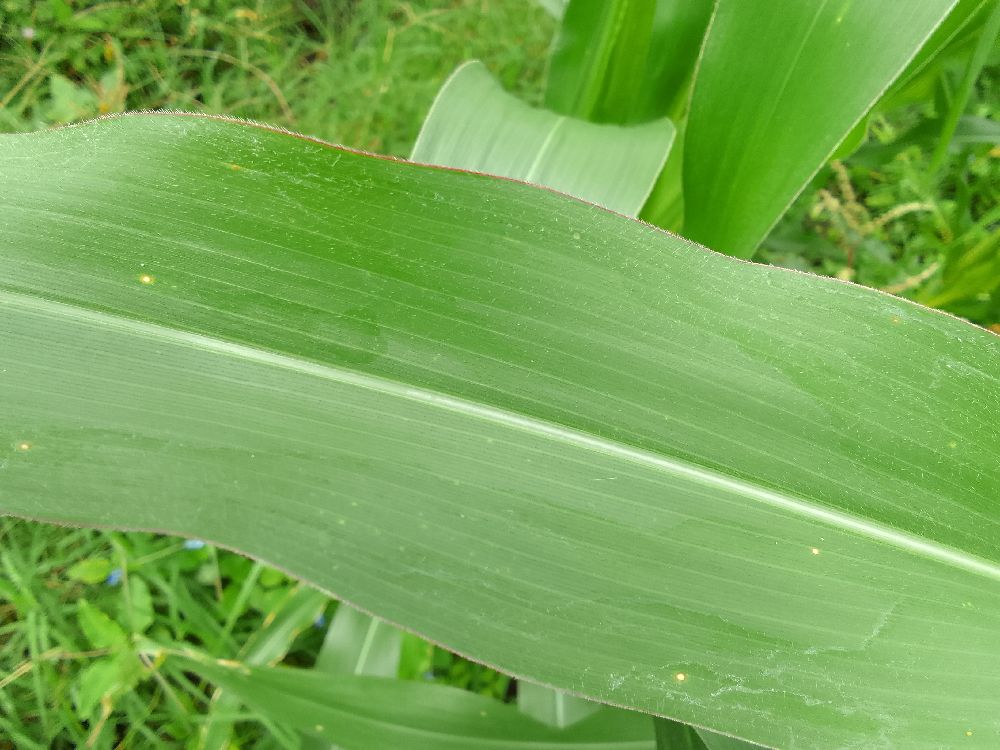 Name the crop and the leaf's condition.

maize, healthy
